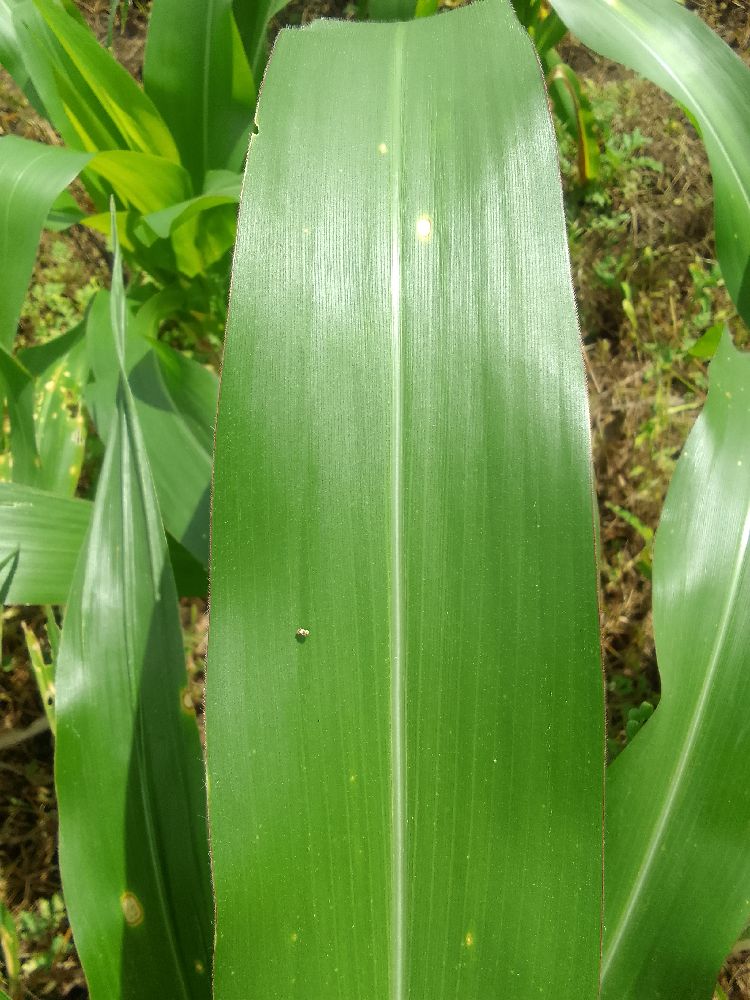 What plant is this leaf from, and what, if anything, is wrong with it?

maize, healthy
